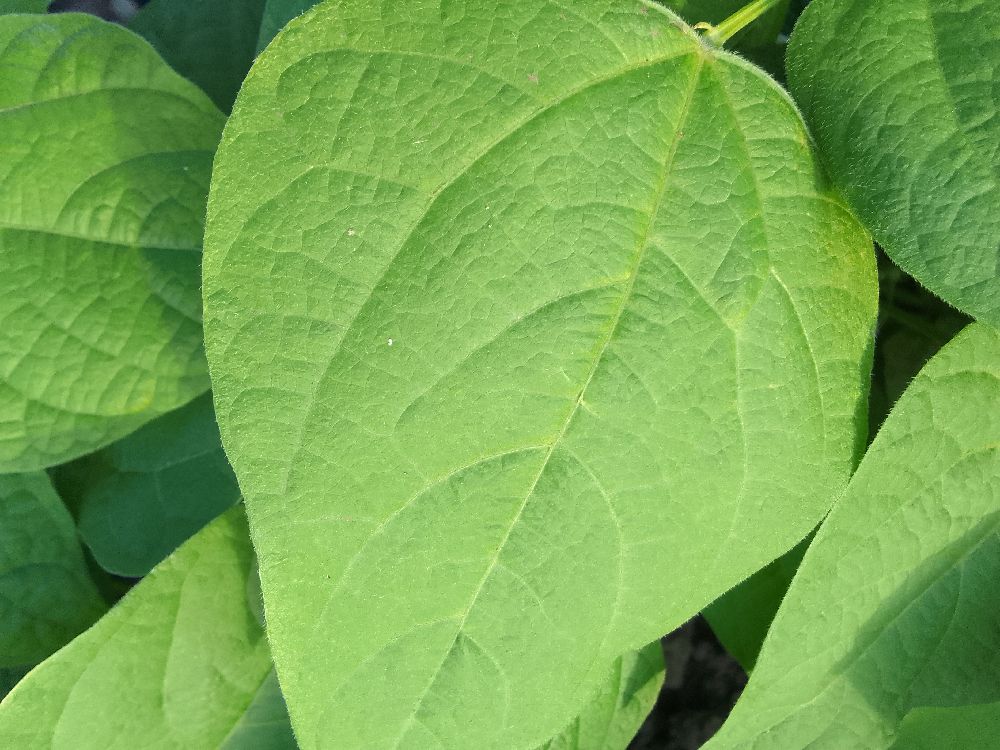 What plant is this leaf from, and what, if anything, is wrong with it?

common bean, healthy
